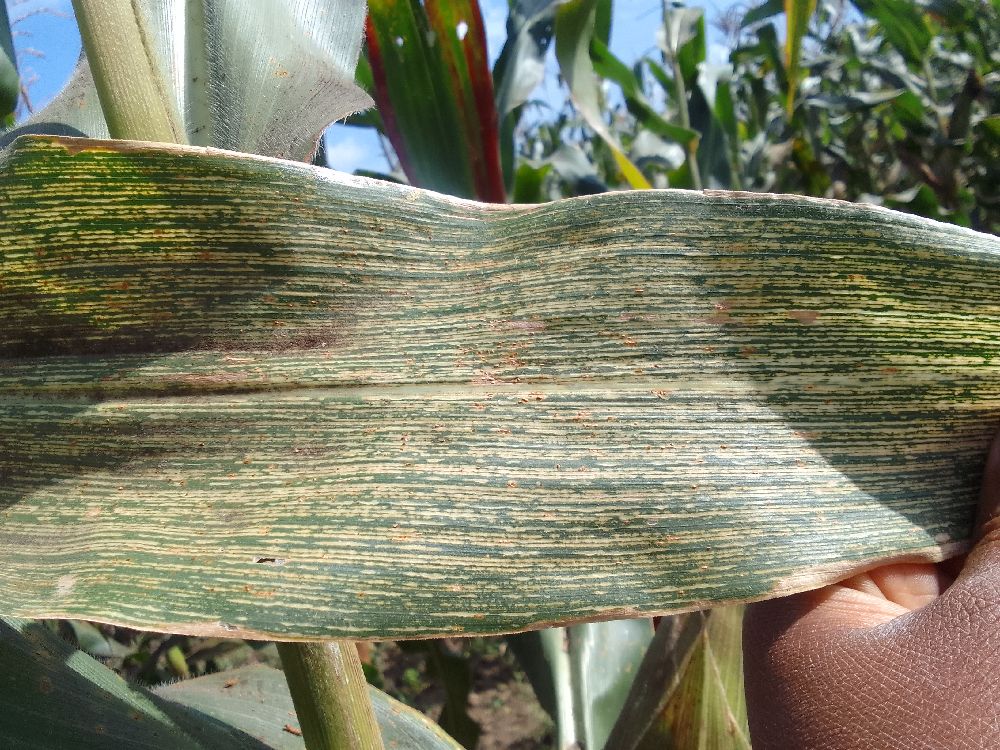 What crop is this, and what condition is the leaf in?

maize, maize streak virus
